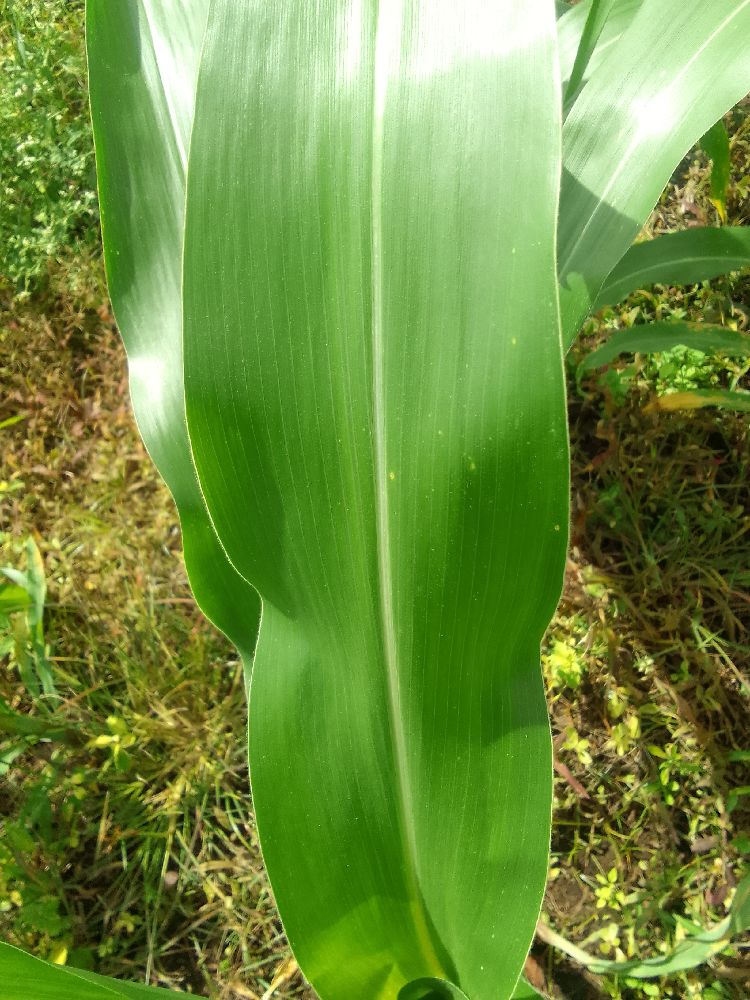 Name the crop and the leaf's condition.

maize, healthy
